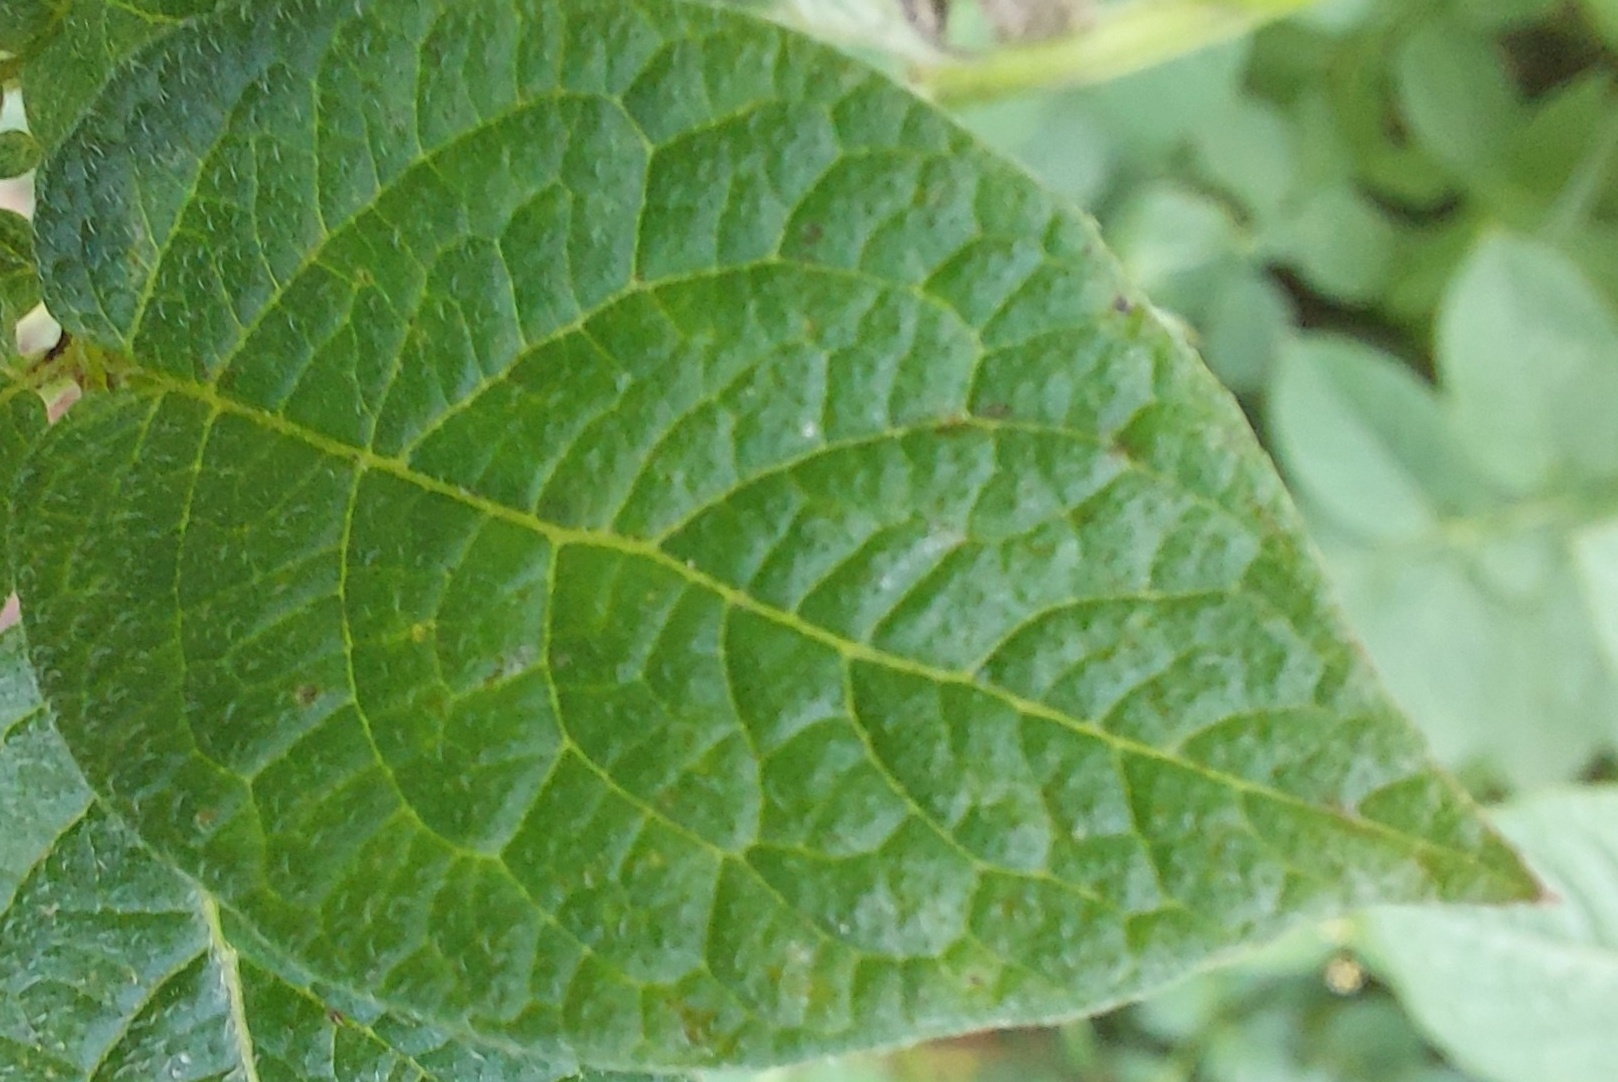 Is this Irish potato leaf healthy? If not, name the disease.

healthy
